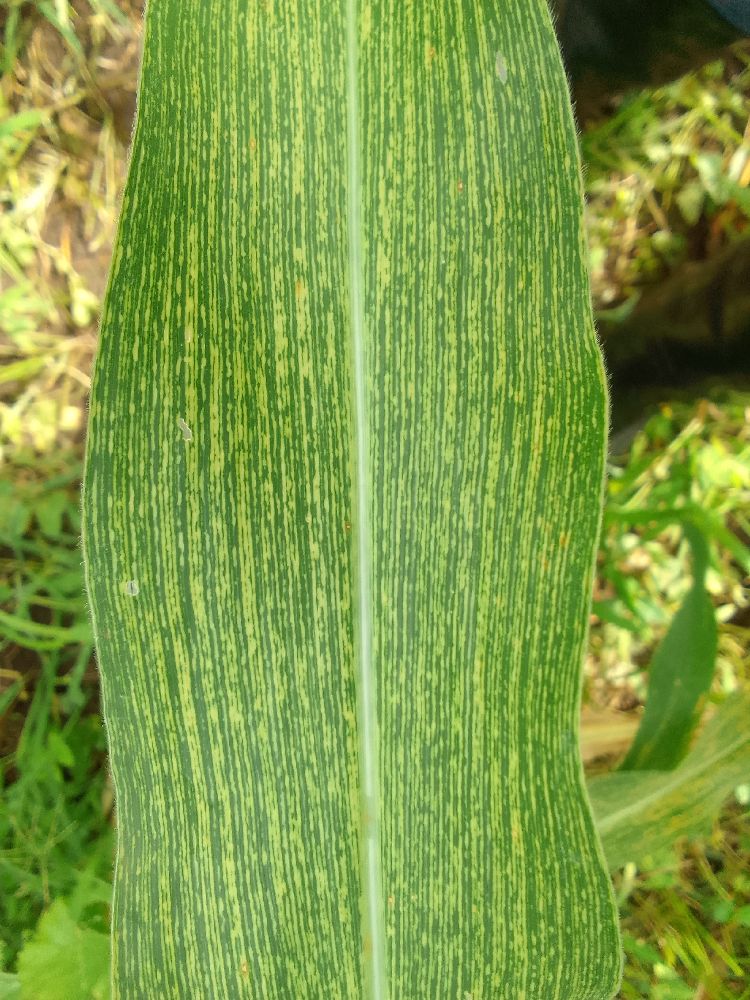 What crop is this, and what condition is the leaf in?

maize, maize streak virus
